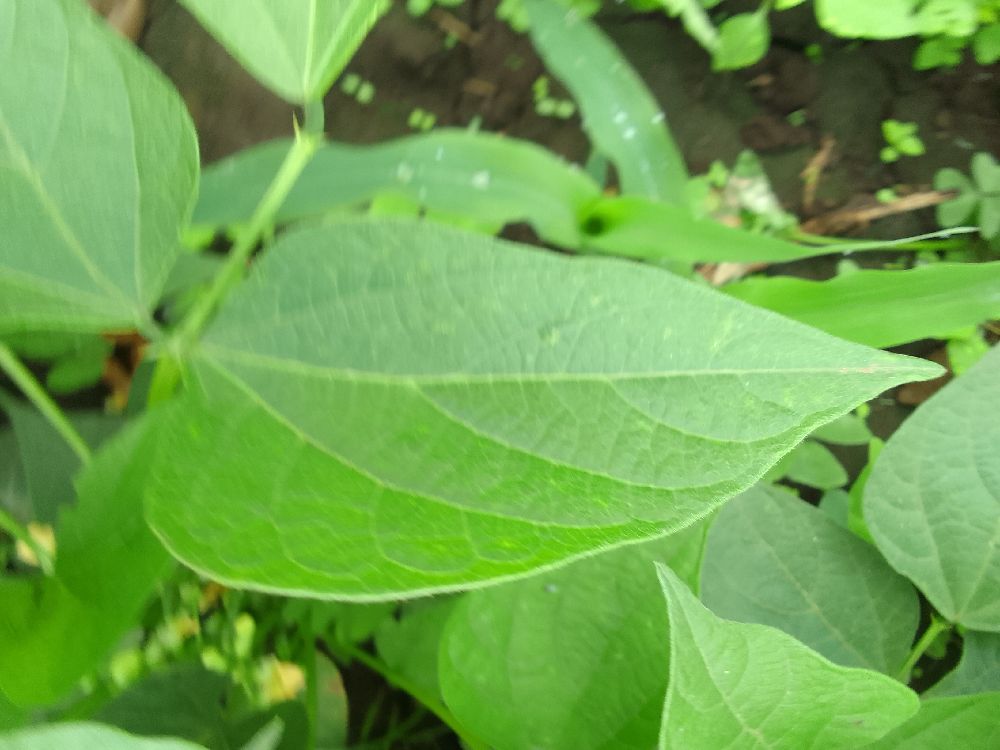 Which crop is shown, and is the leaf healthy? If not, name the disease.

common bean, healthy
